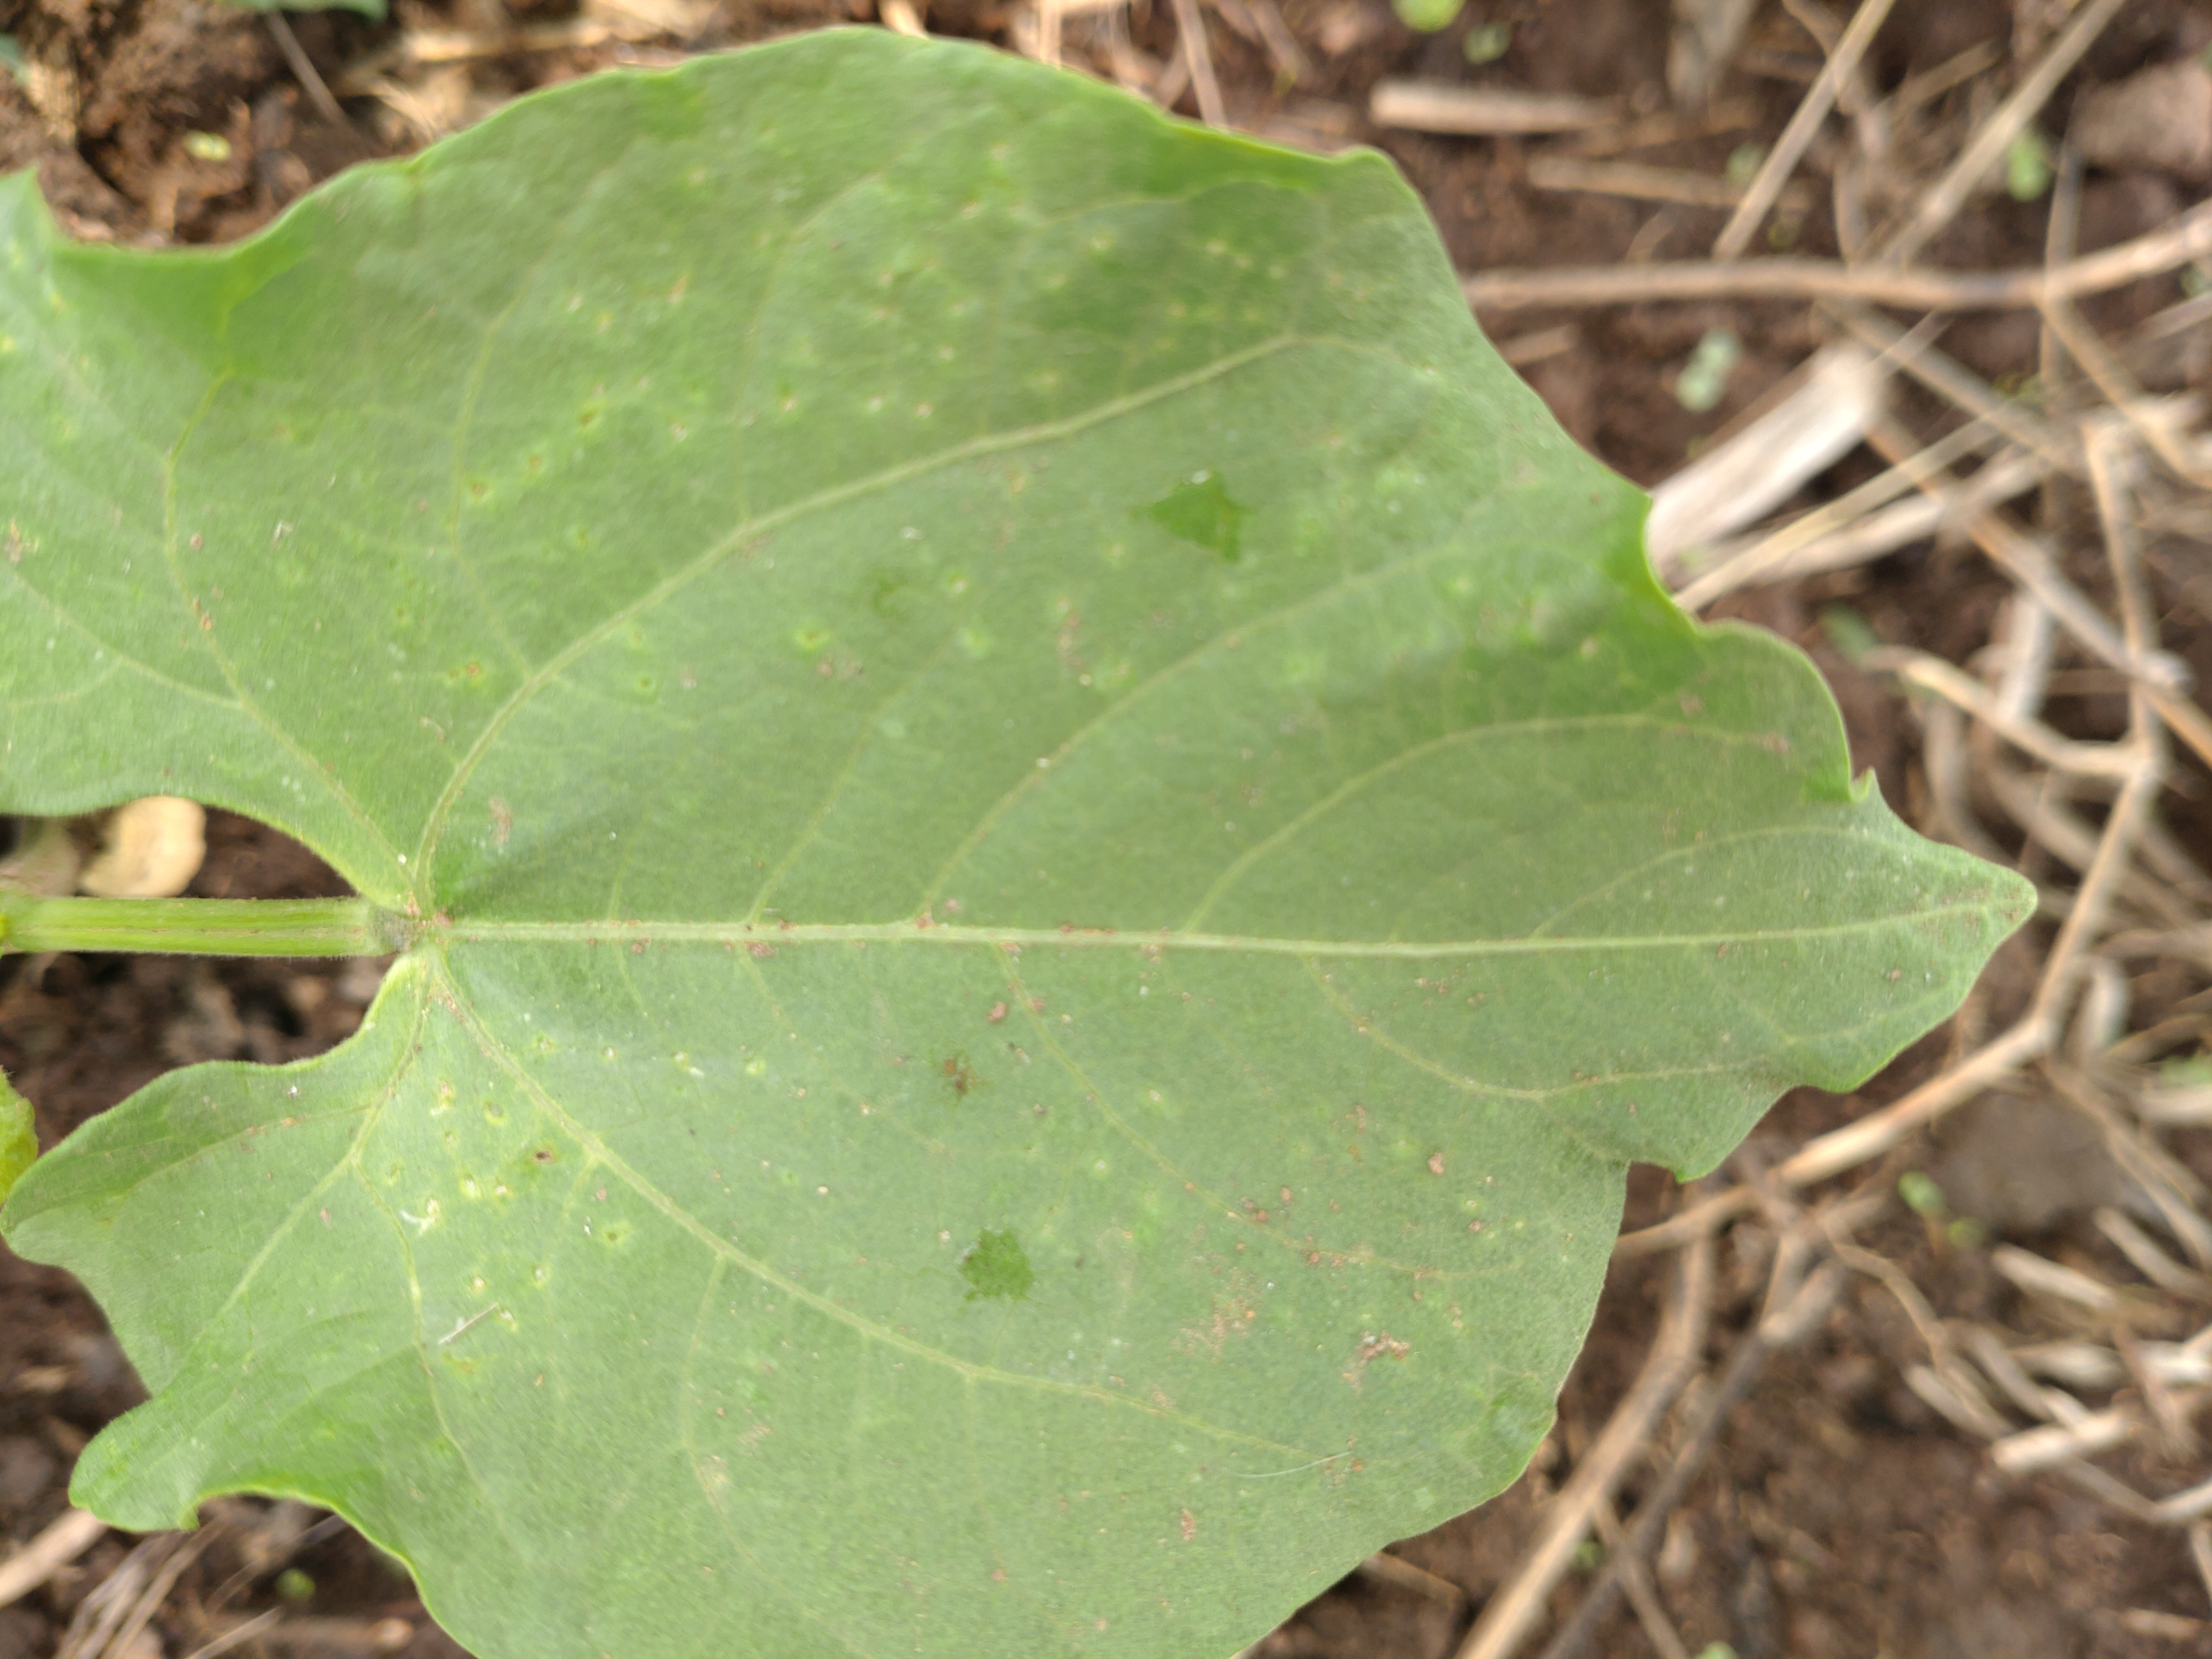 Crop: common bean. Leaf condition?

healthy
